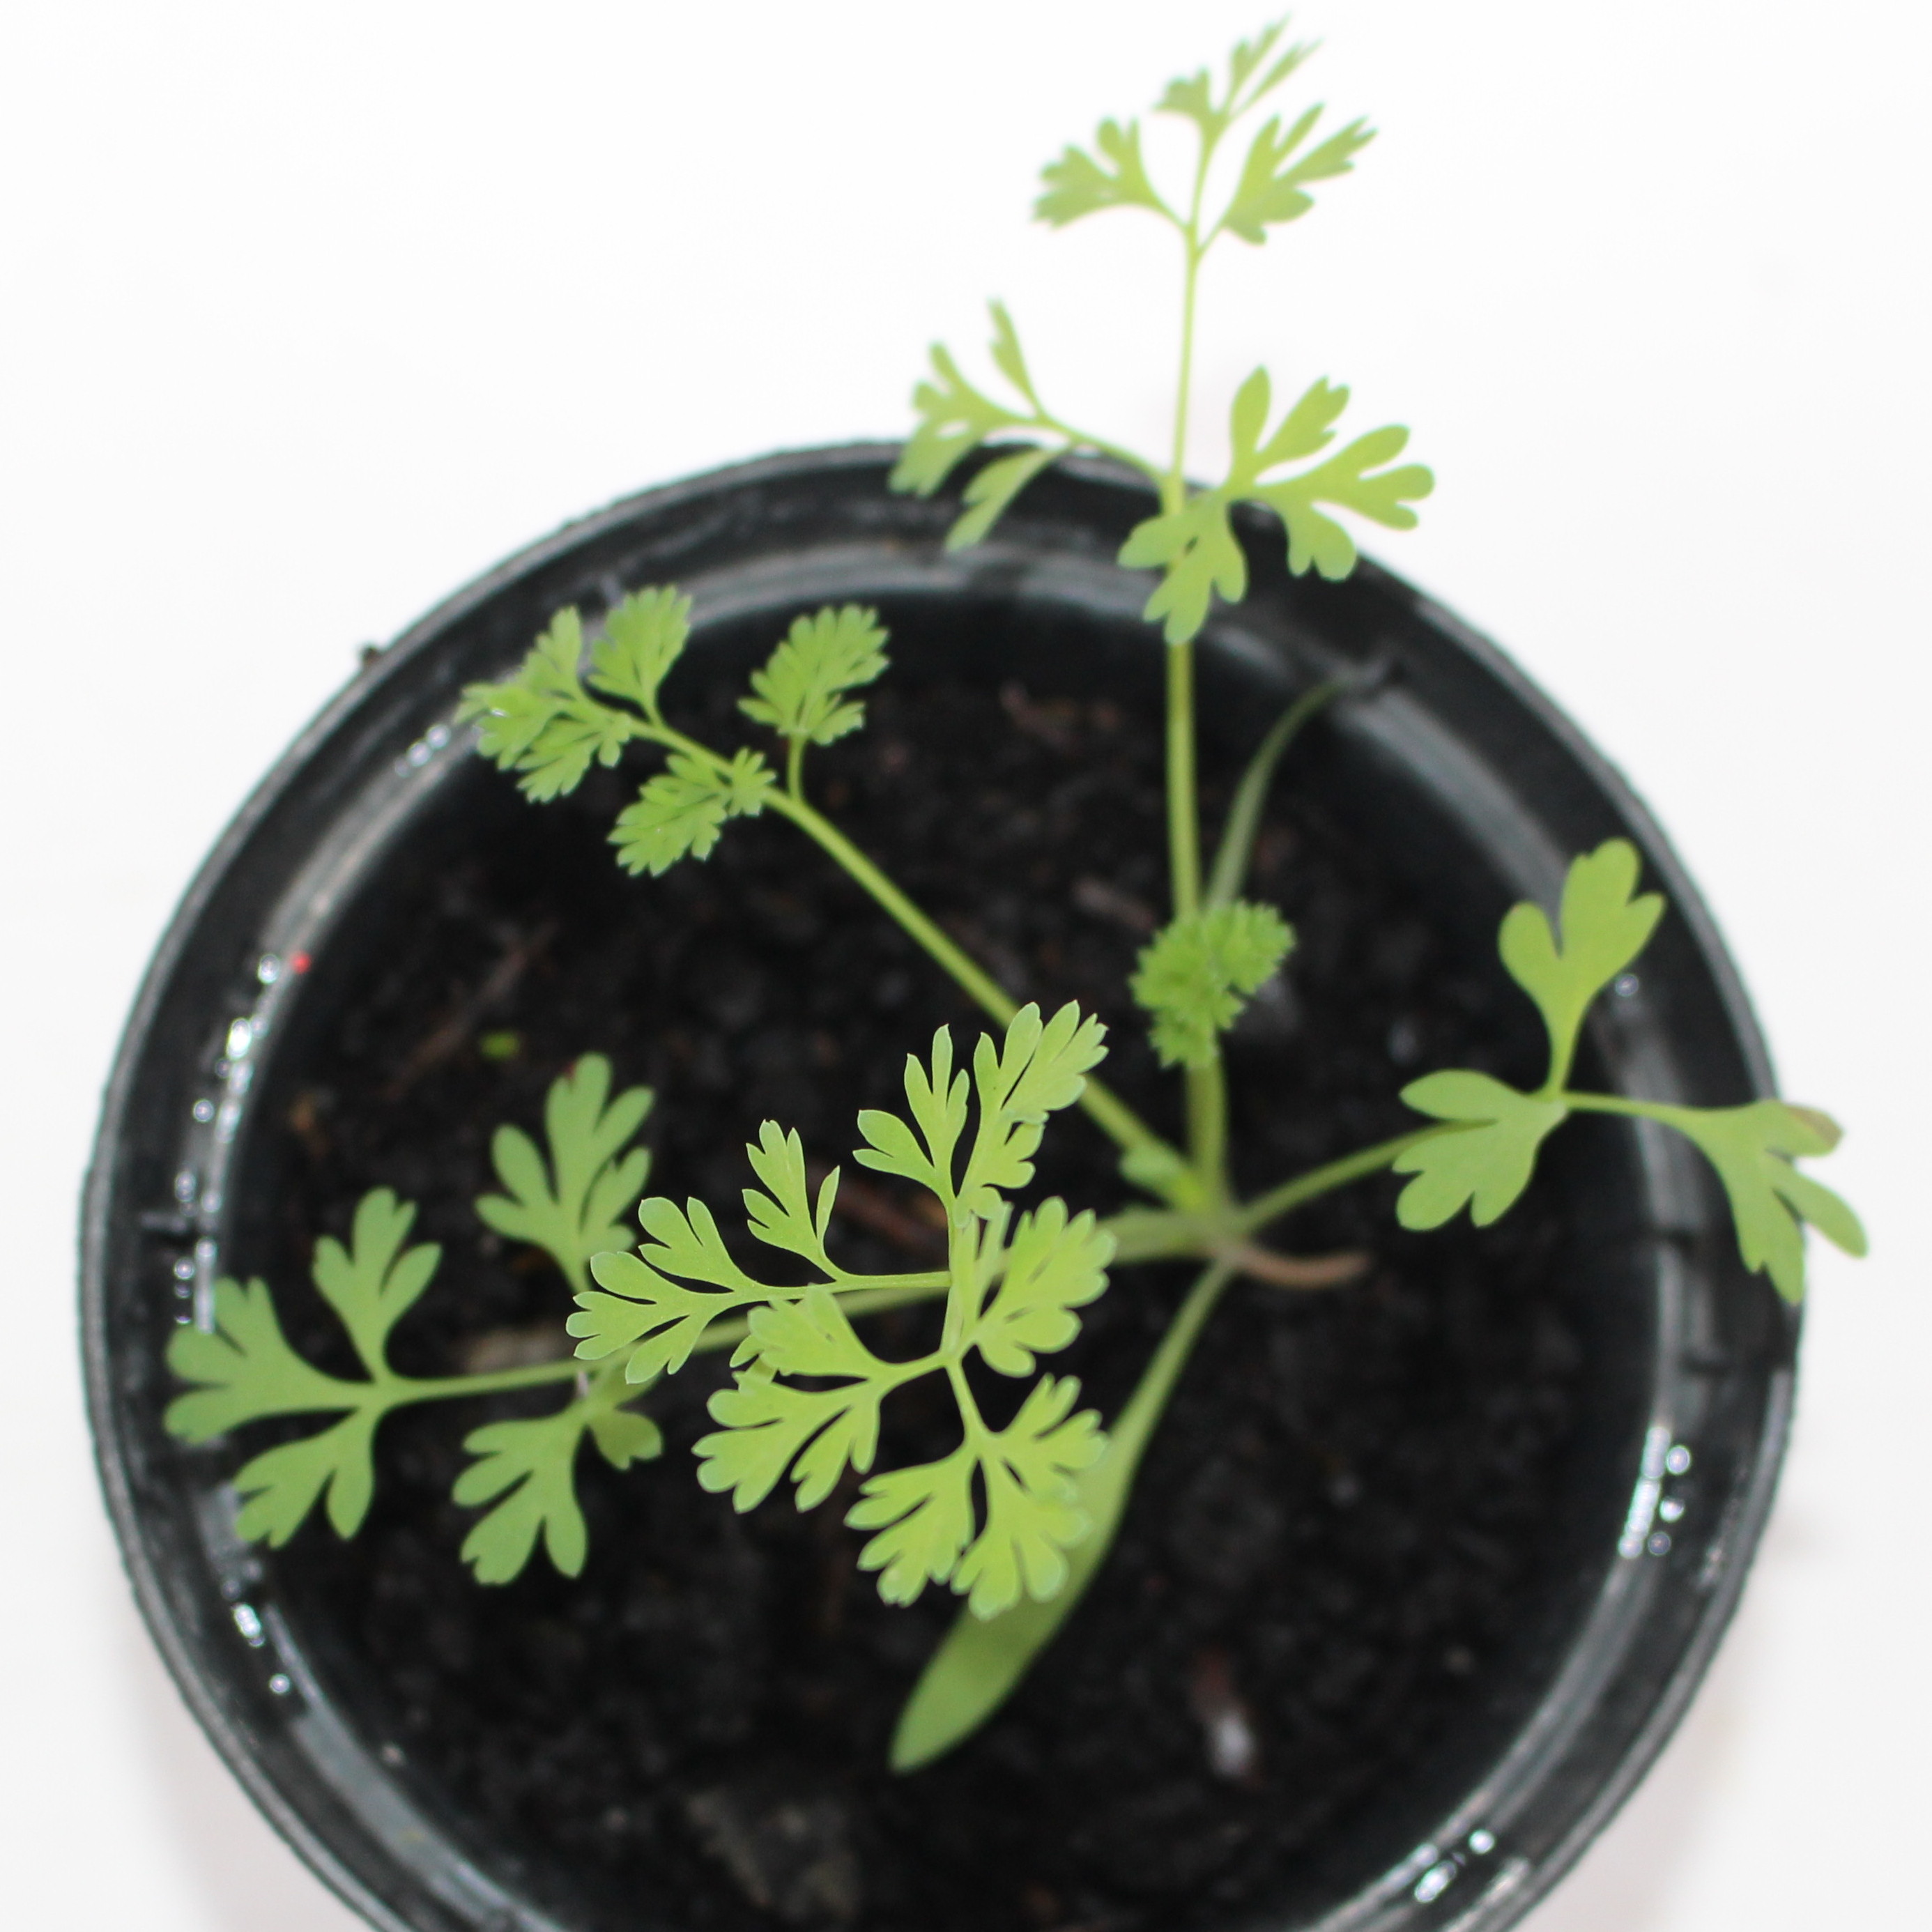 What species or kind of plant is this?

Fumaria officinalis
